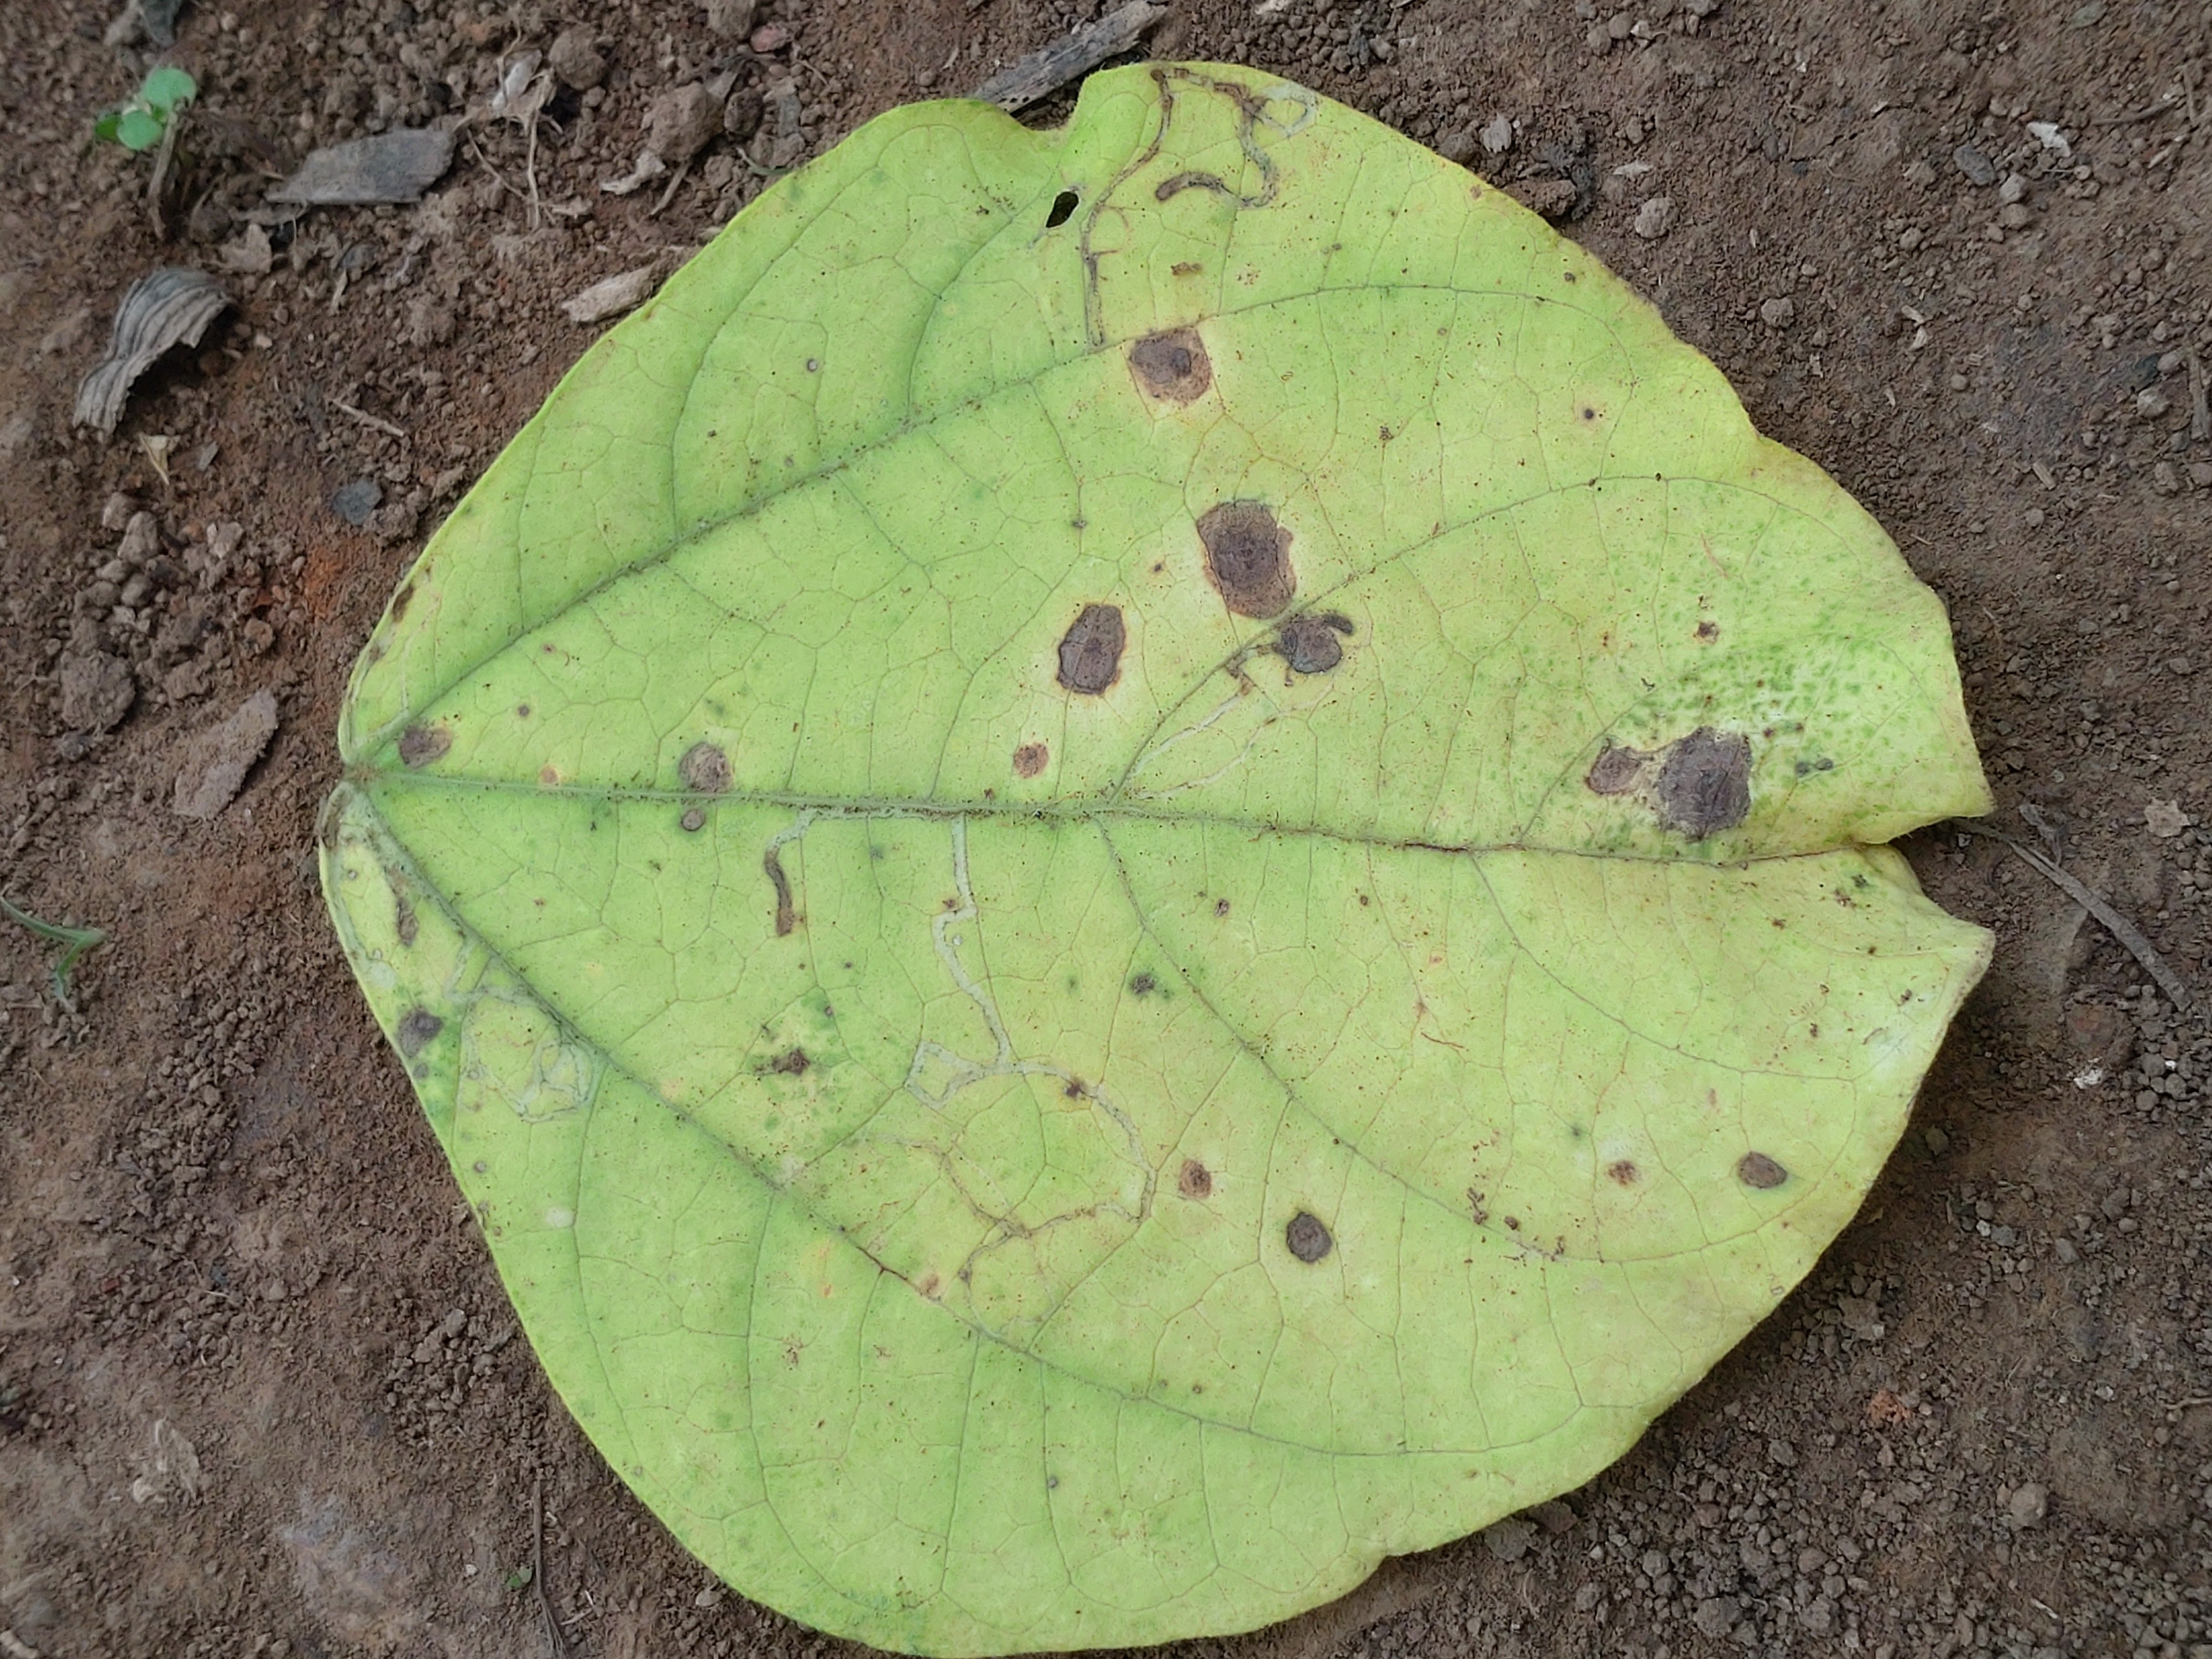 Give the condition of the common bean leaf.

anthracnose
